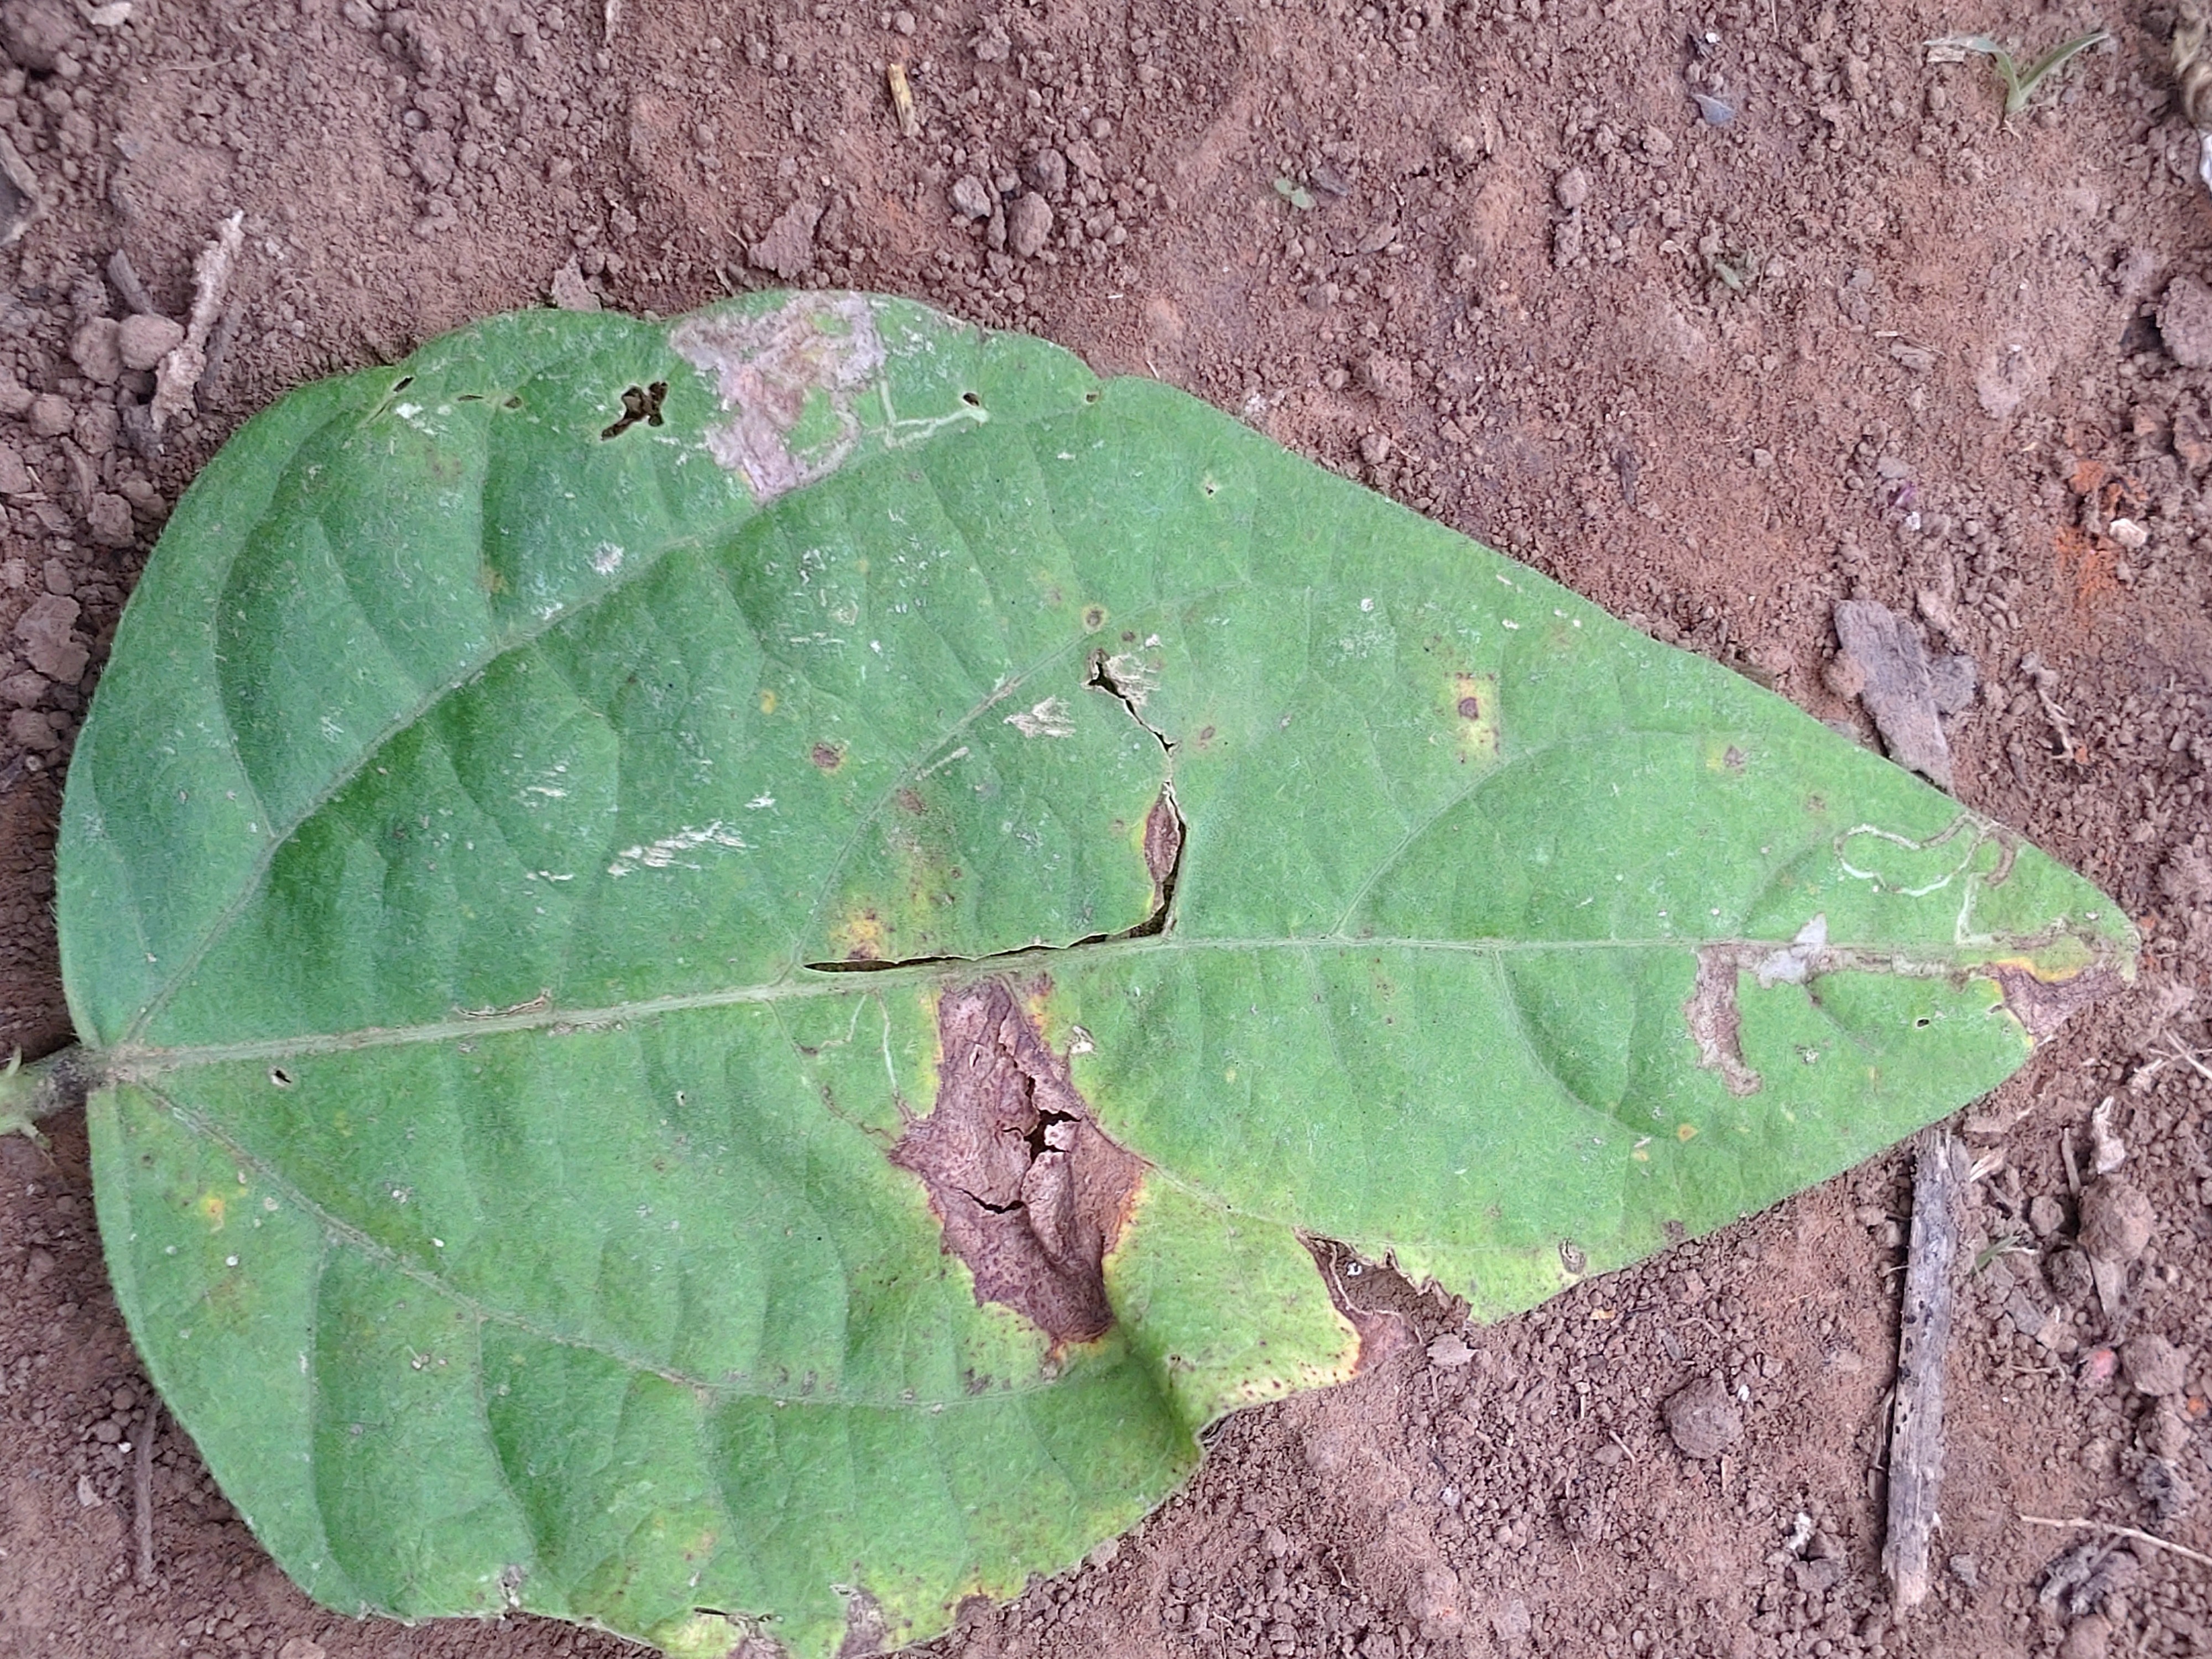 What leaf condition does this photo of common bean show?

anthracnose
